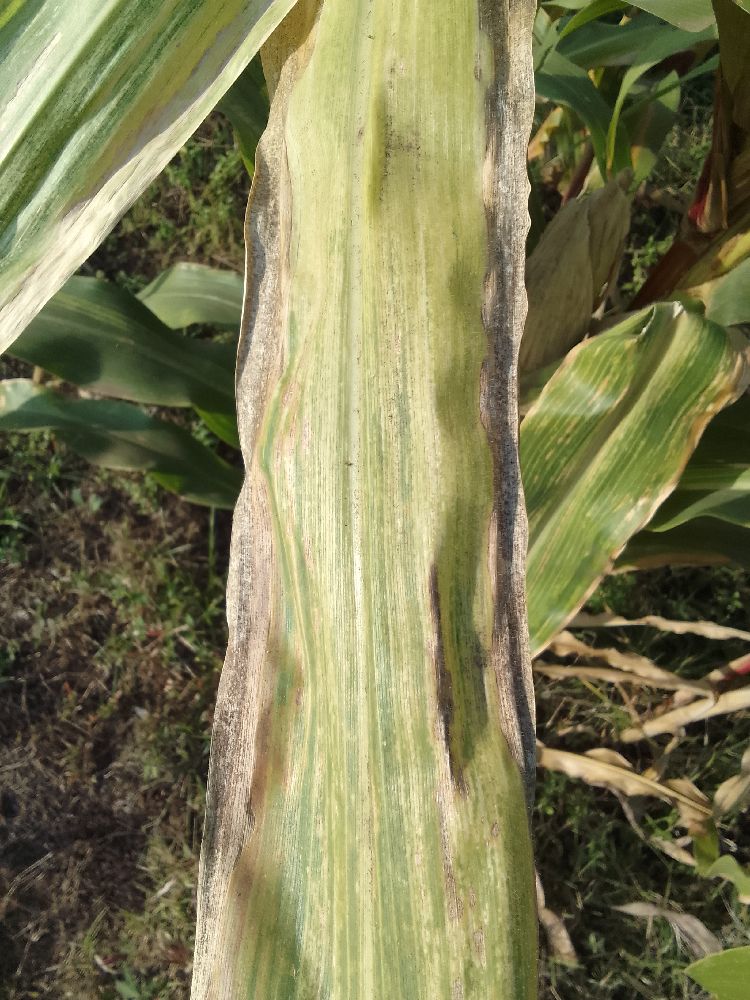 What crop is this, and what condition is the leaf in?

maize, maize lethal necrosis
